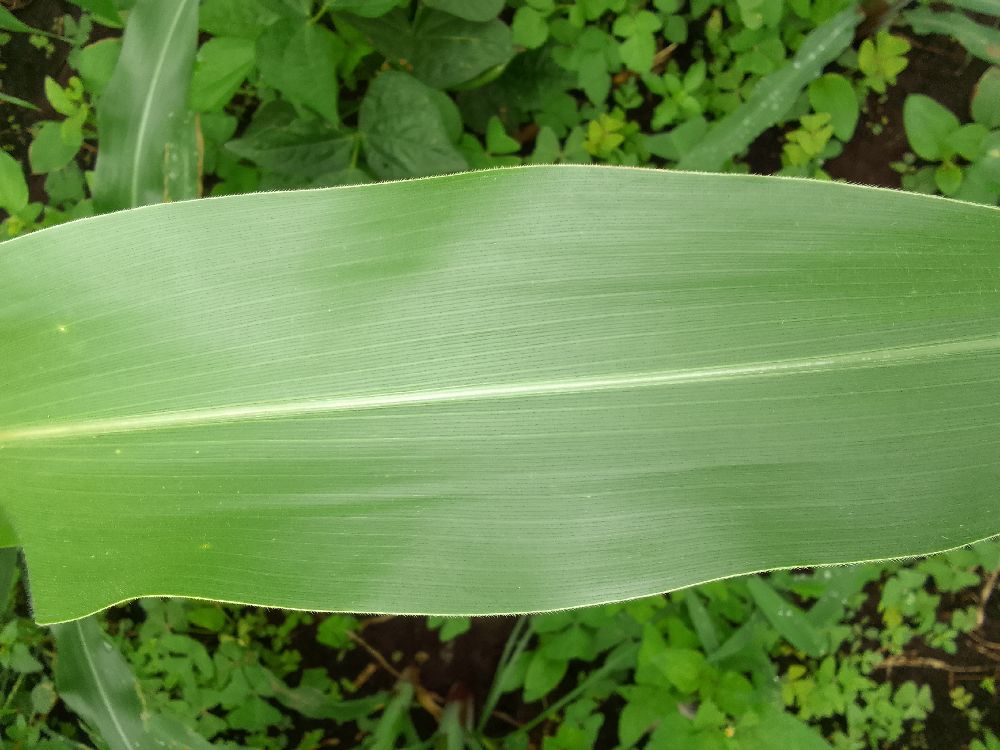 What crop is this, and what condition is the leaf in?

maize, healthy
